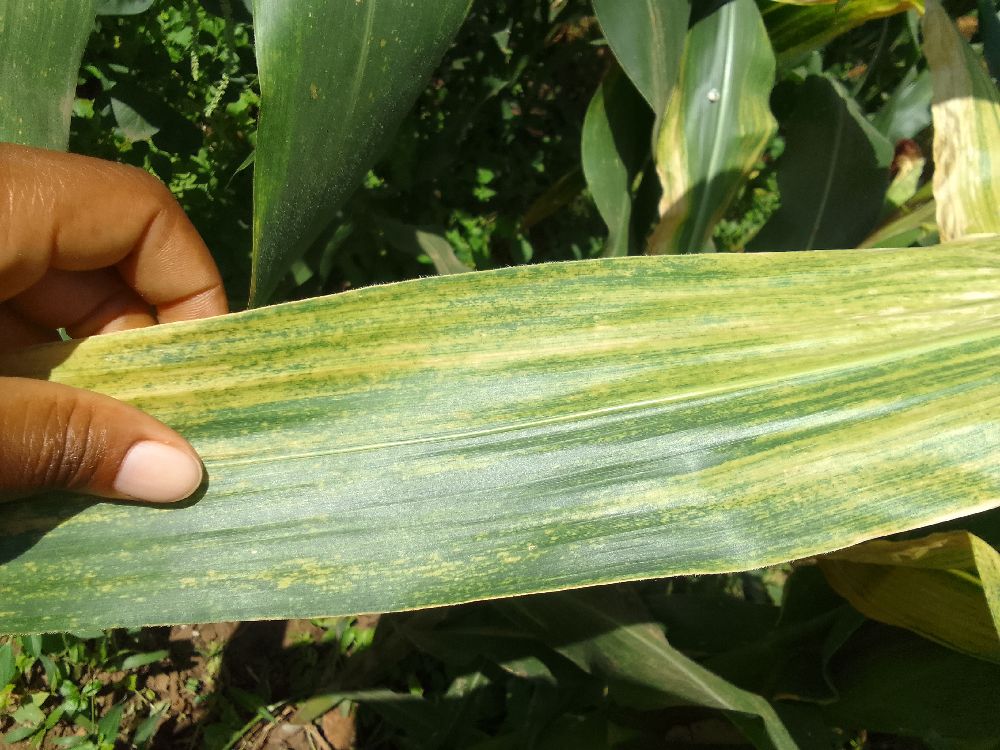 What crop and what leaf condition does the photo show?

maize, maize lethal necrosis
